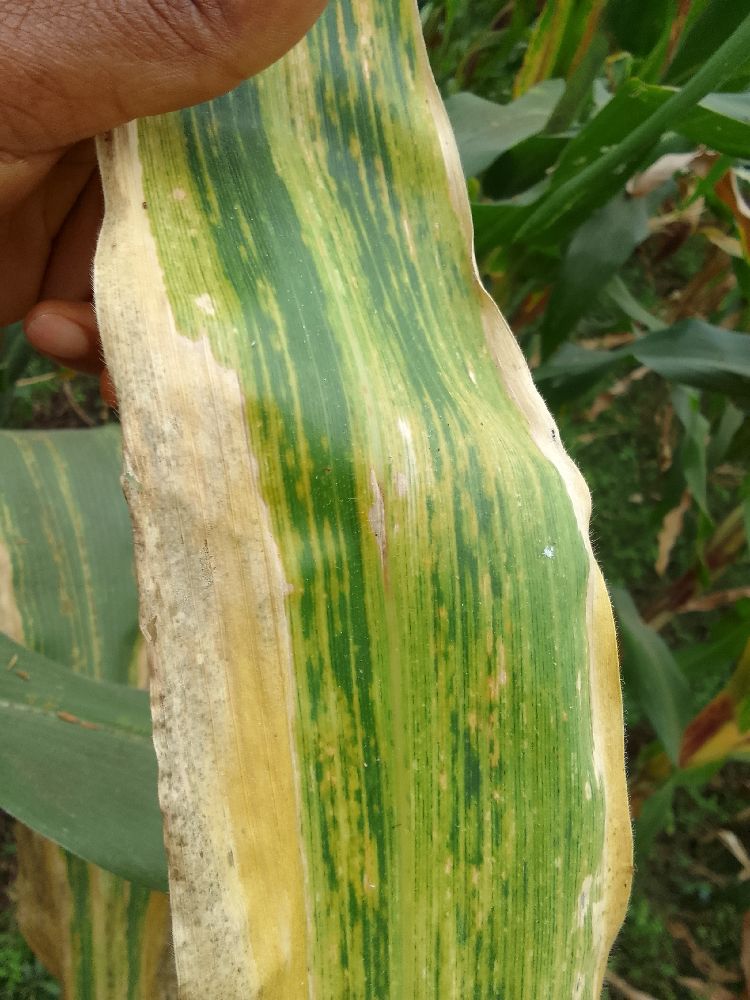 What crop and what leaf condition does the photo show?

maize, maize lethal necrosis
